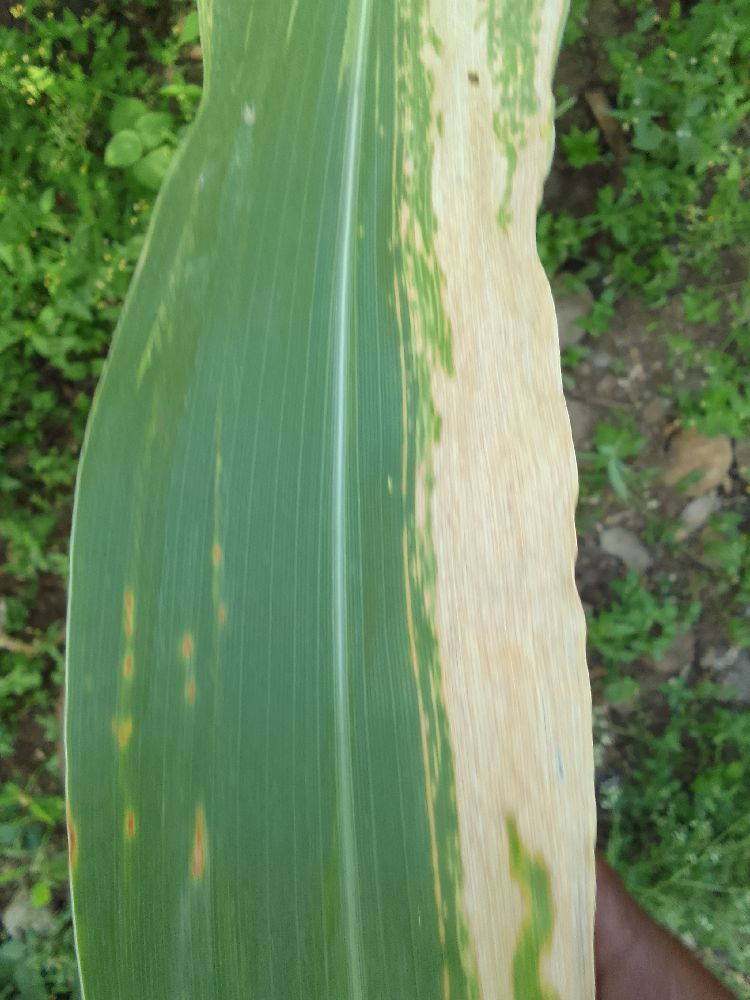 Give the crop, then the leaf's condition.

maize, maize lethal necrosis
